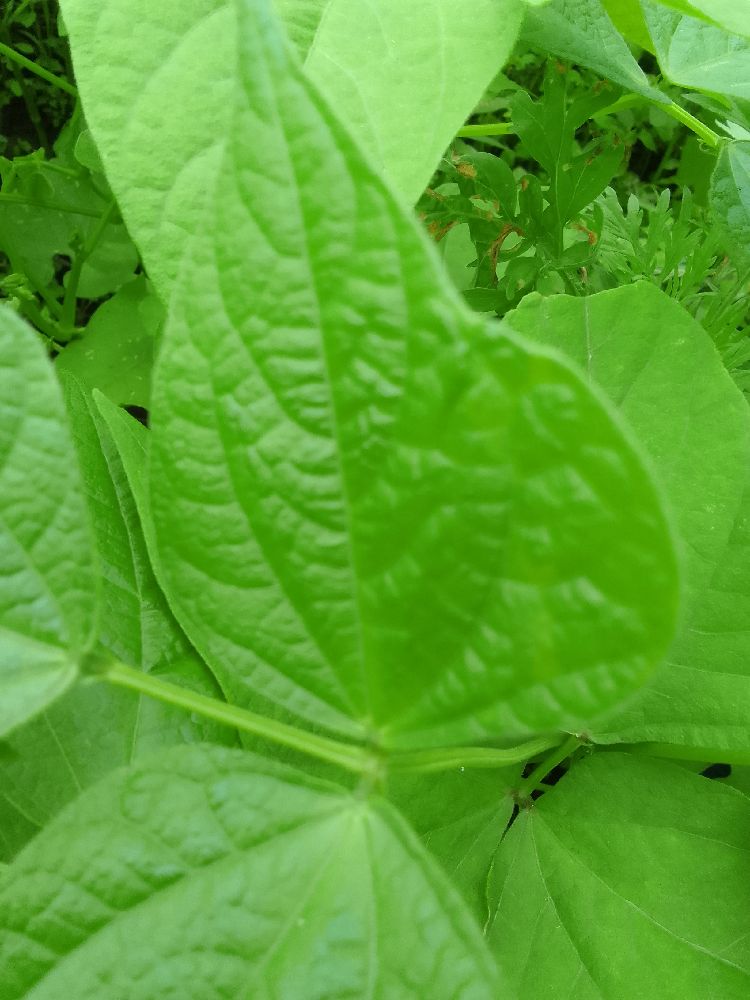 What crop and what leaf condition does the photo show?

common bean, healthy
